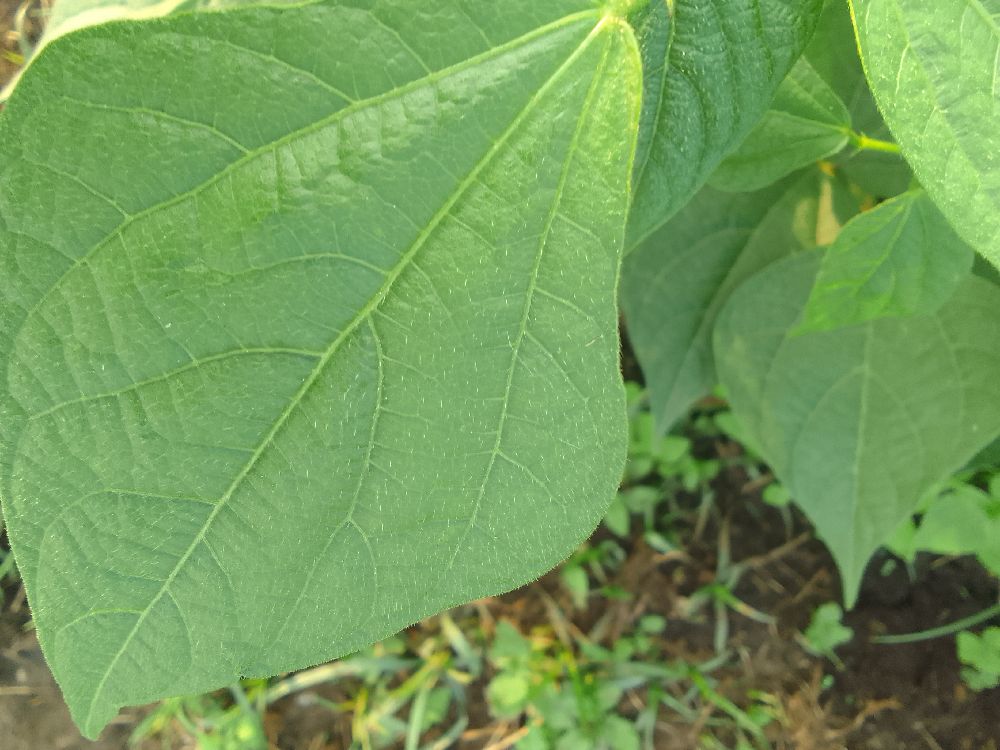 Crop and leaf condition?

common bean, healthy
